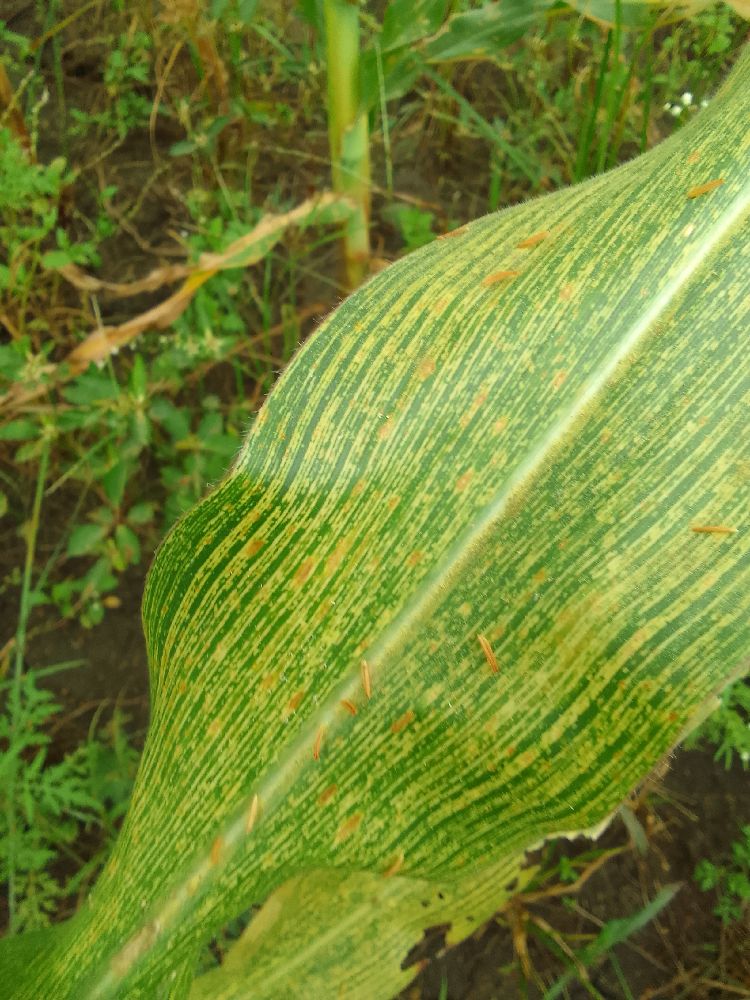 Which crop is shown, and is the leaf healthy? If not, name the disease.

maize, maize streak virus
